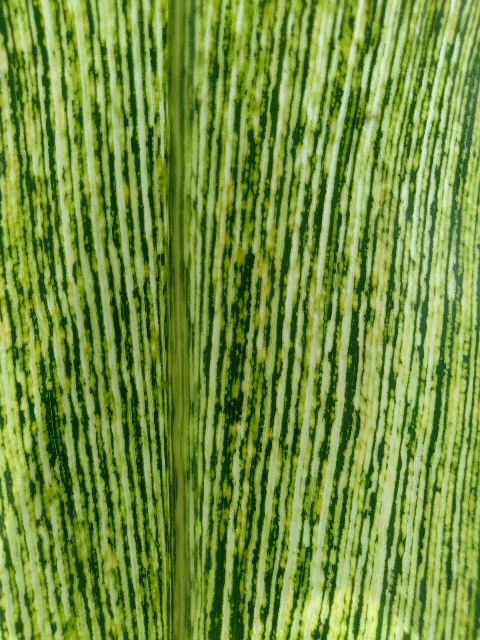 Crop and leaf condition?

maize, maize streak virus
